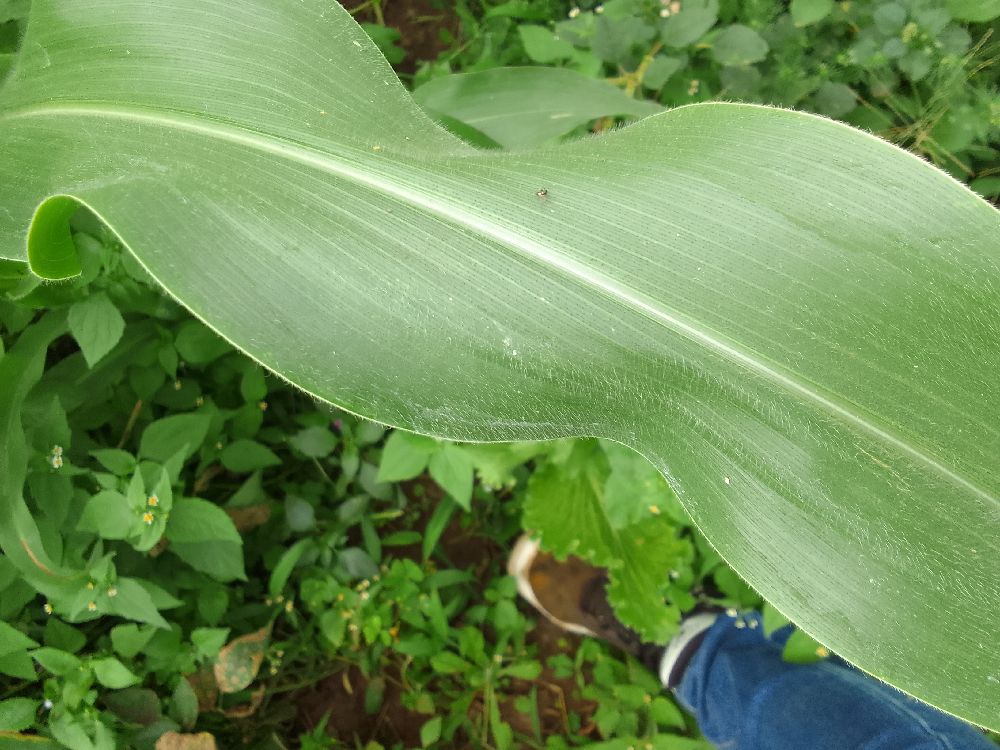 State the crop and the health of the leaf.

maize, healthy
